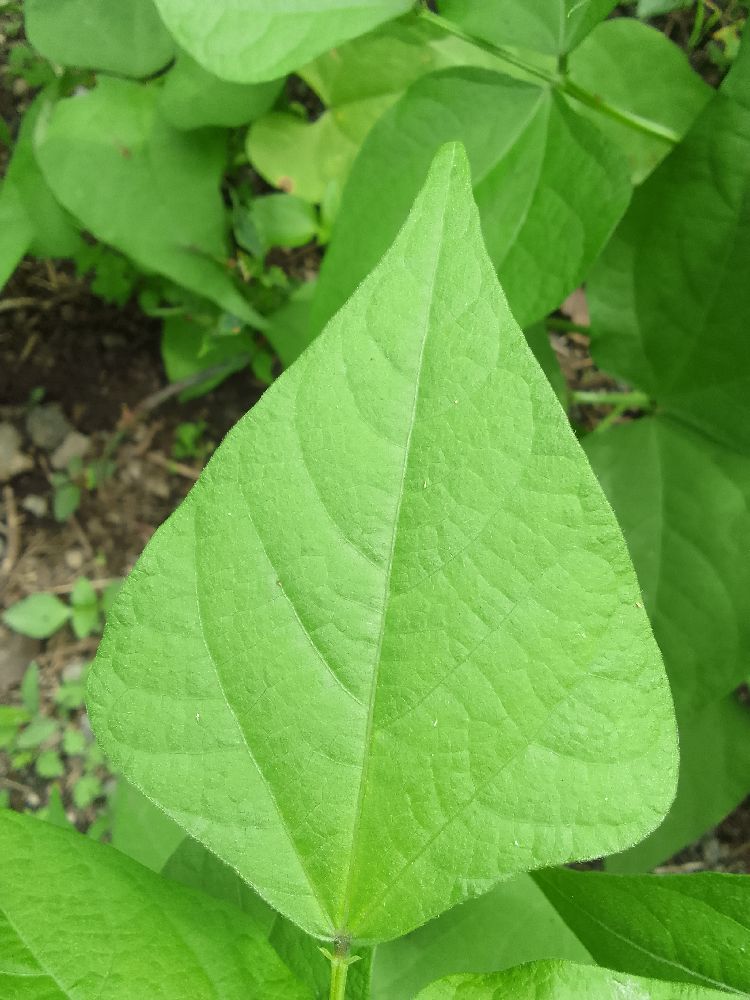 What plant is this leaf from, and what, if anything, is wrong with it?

common bean, healthy
